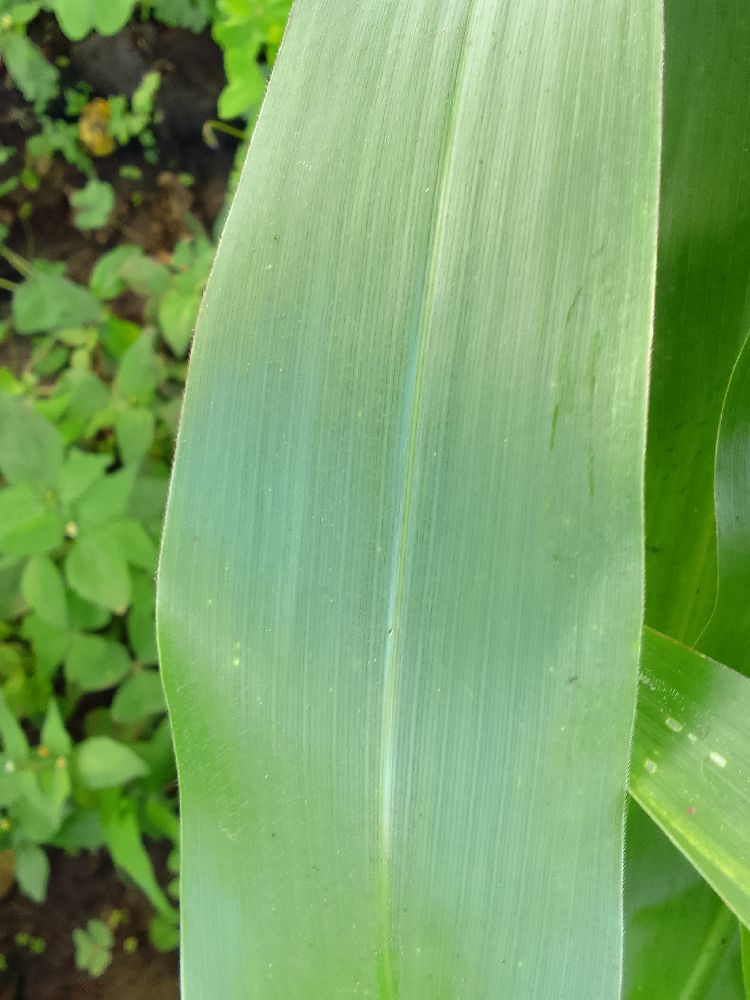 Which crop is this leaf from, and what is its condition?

maize, healthy
